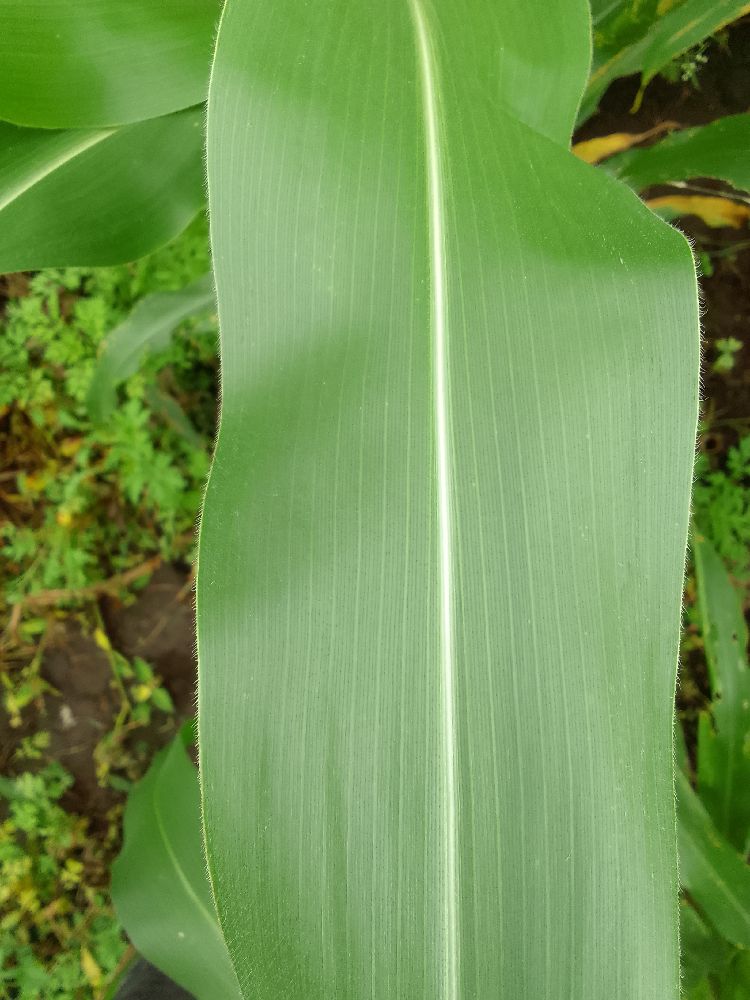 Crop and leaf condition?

maize, healthy
